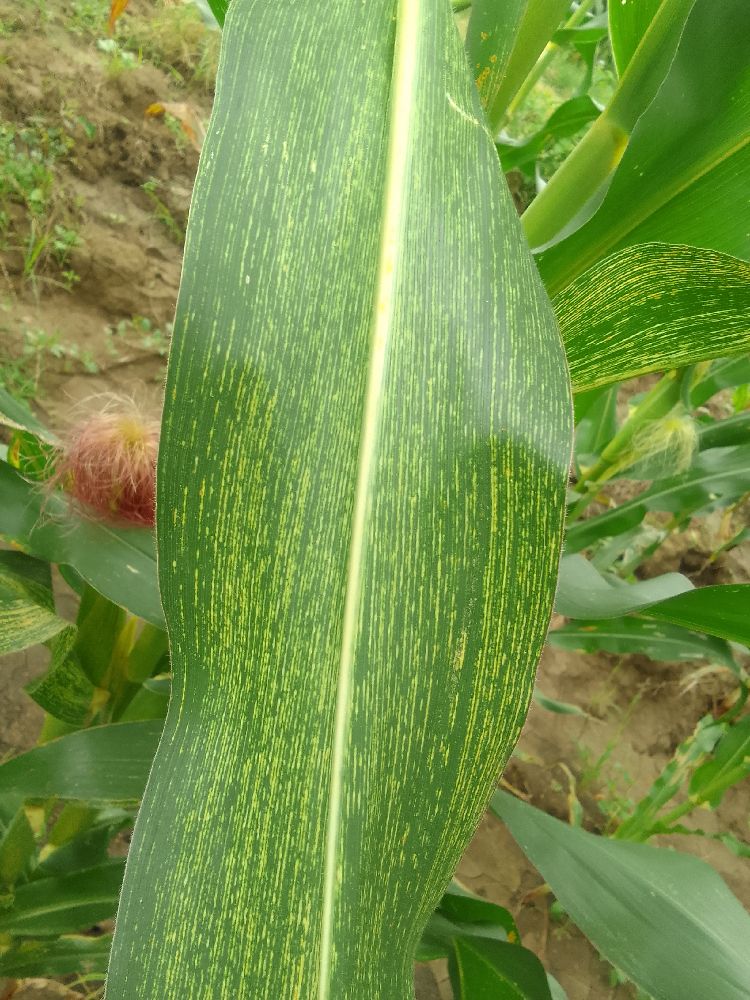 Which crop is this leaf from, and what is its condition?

maize, maize streak virus
